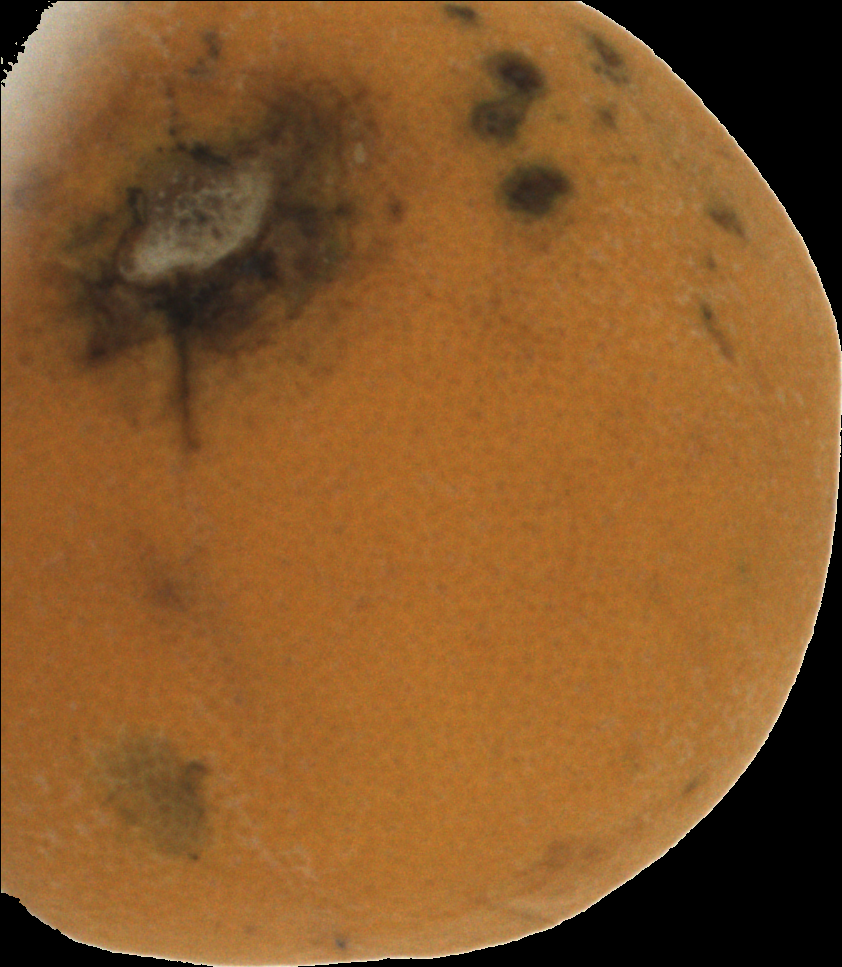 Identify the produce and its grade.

orange, bad
